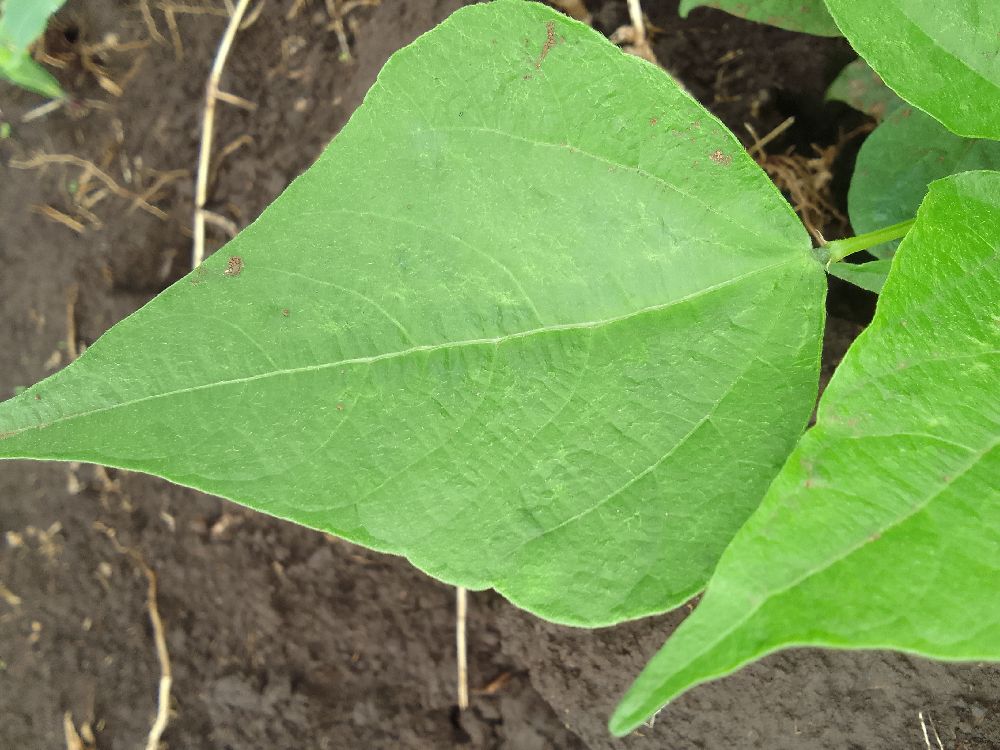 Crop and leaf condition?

common bean, healthy
